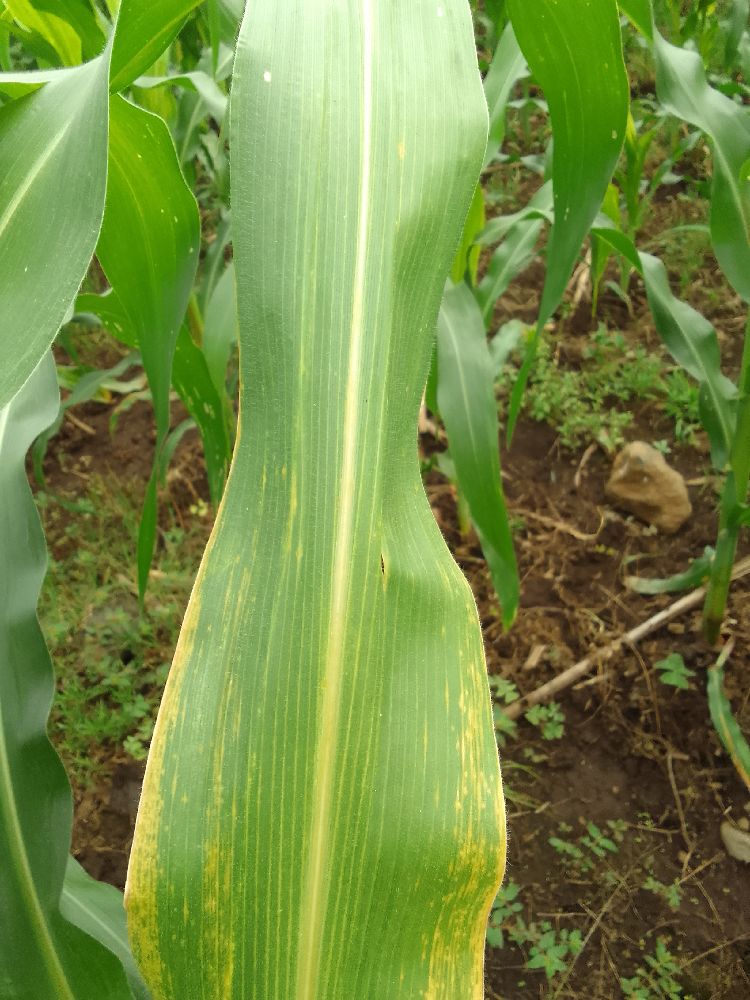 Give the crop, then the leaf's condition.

maize, maize lethal necrosis
